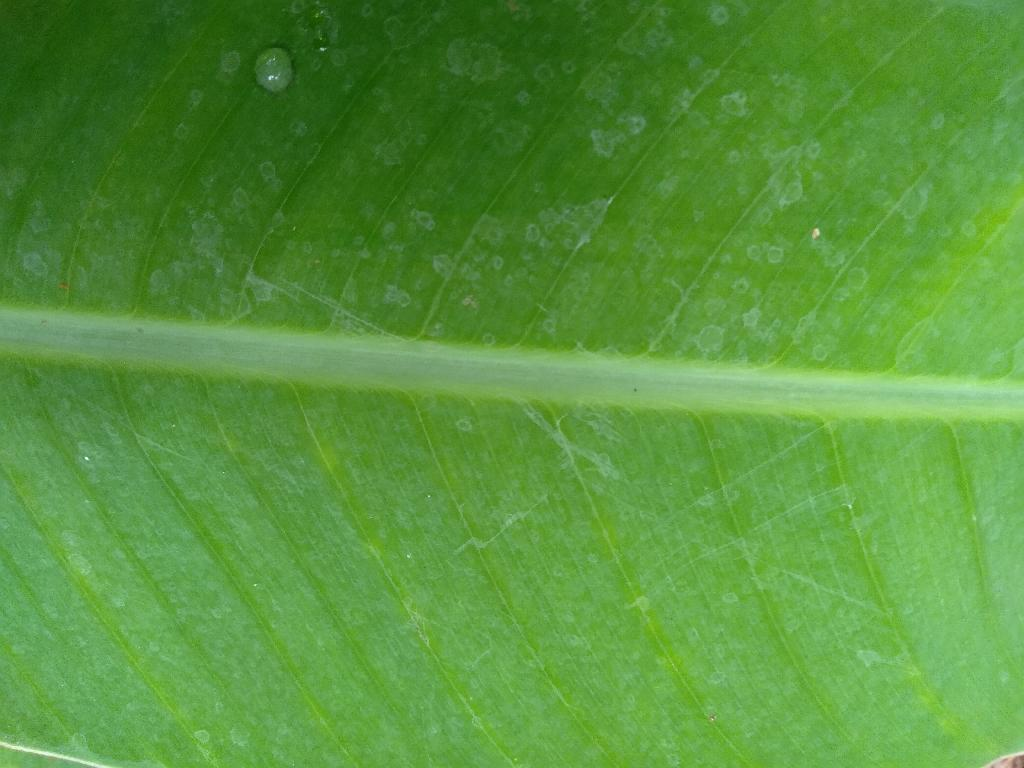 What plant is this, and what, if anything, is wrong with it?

banana, healthy
